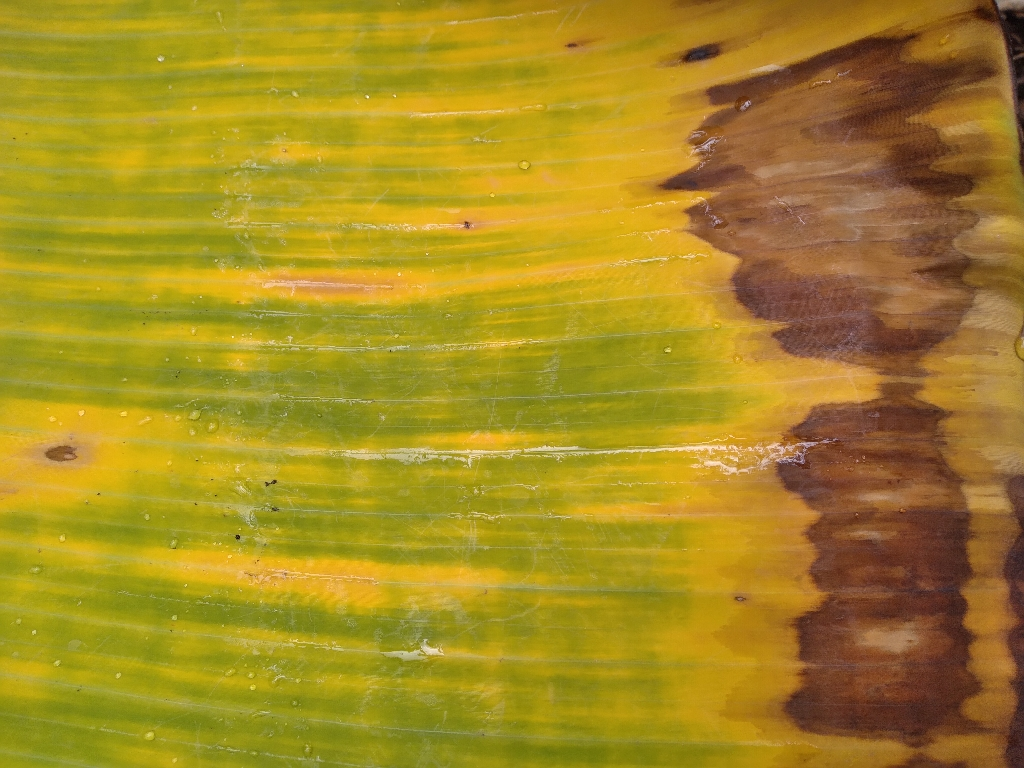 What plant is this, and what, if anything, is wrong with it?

banana, fusarium wilt race 1
